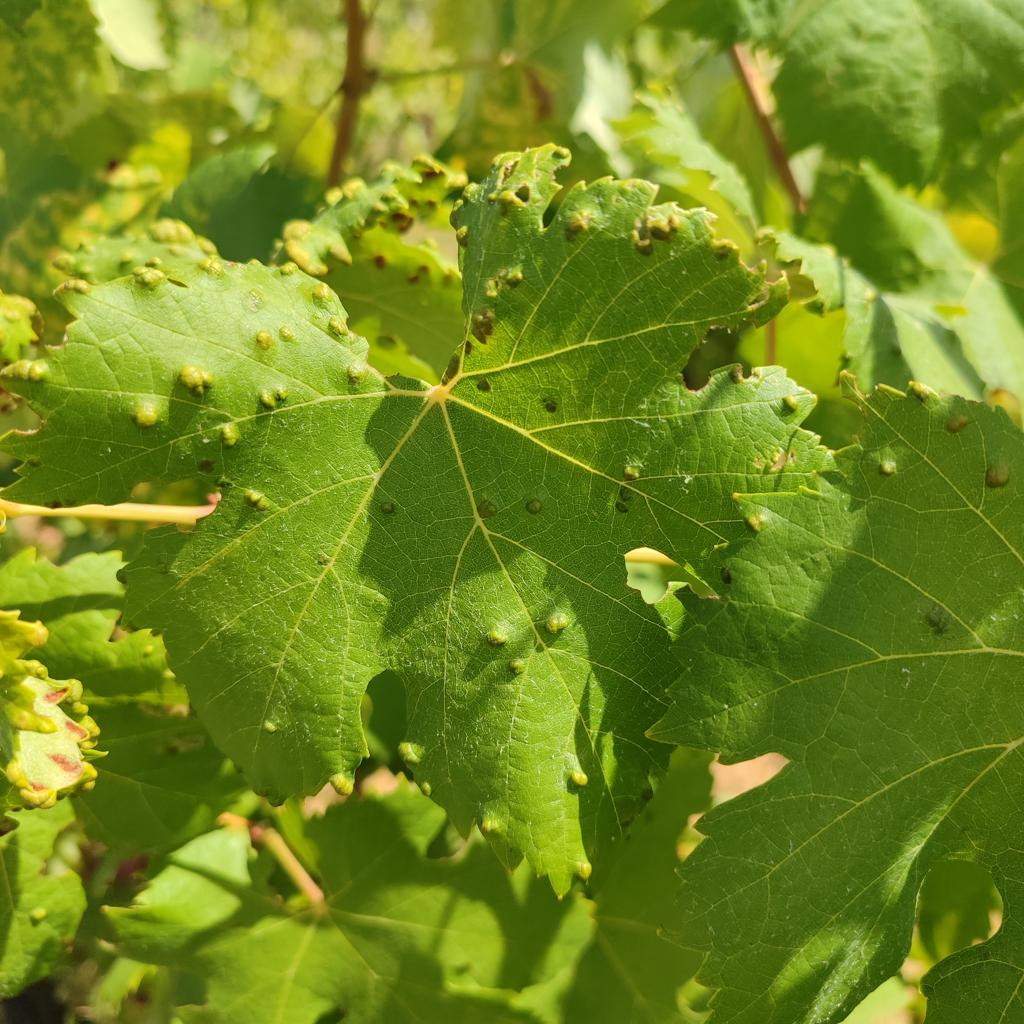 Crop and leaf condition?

grapevine, erineum mite
